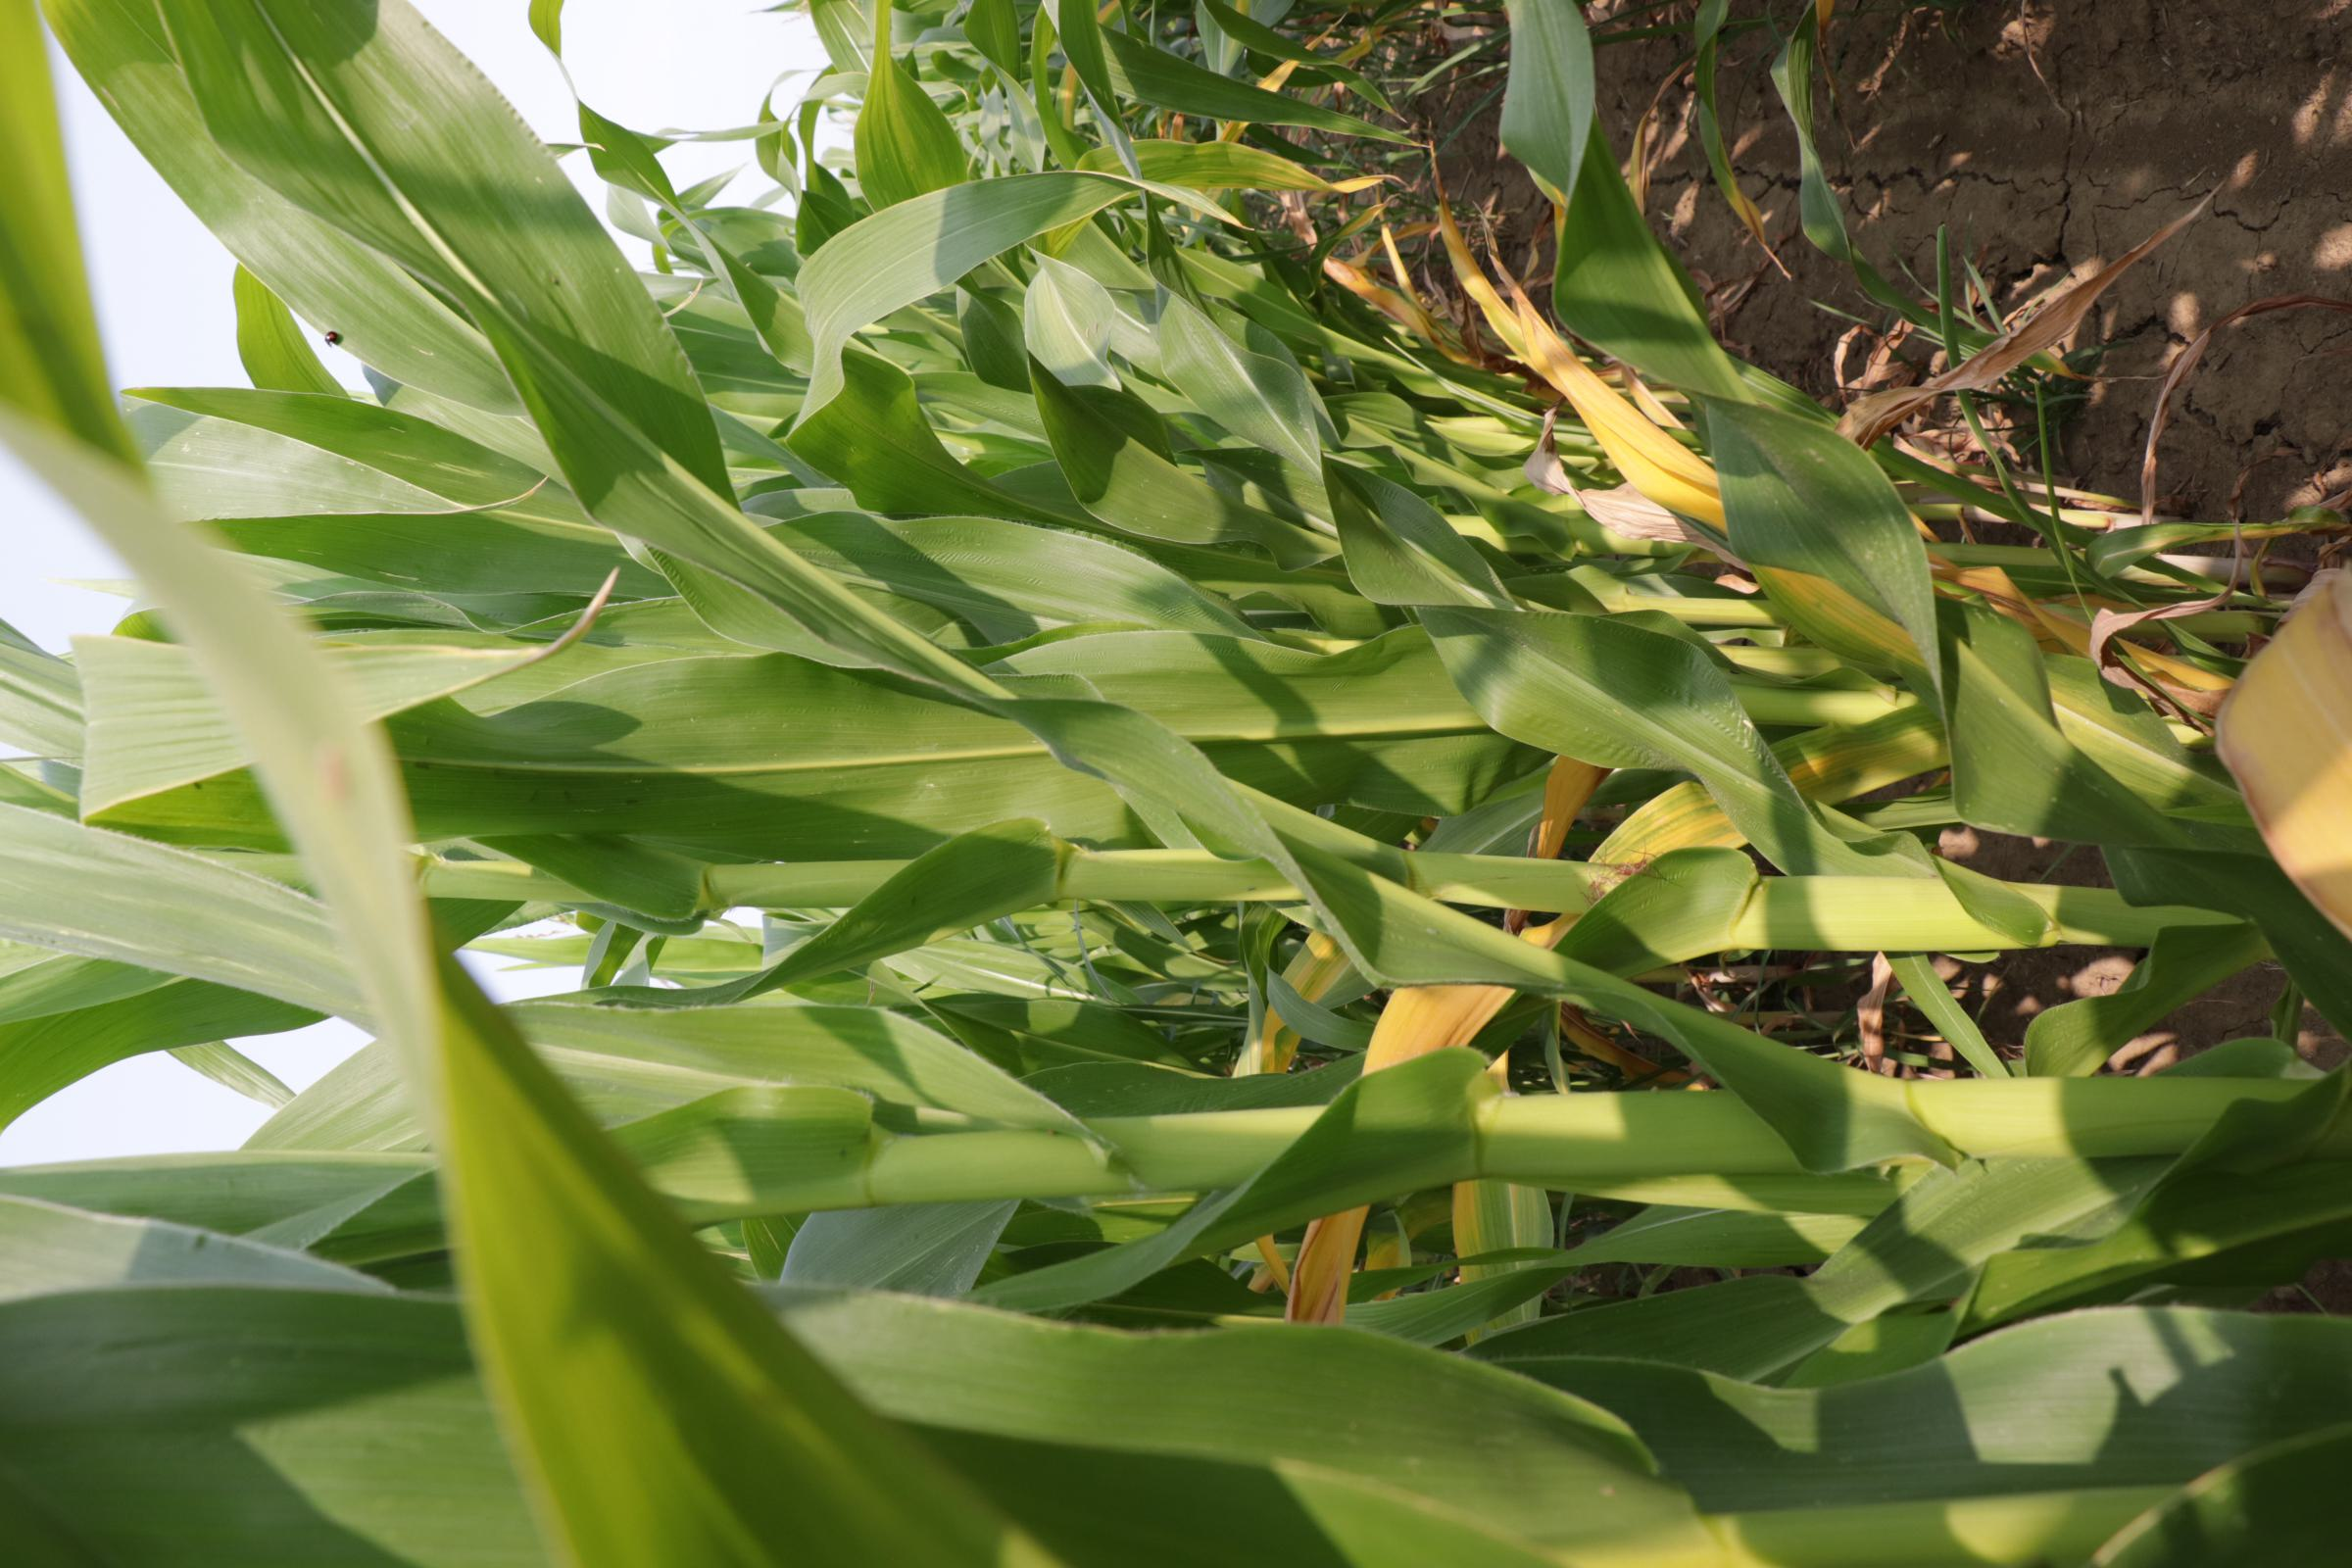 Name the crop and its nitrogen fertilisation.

maize, reduced nitrogen fertilisation
